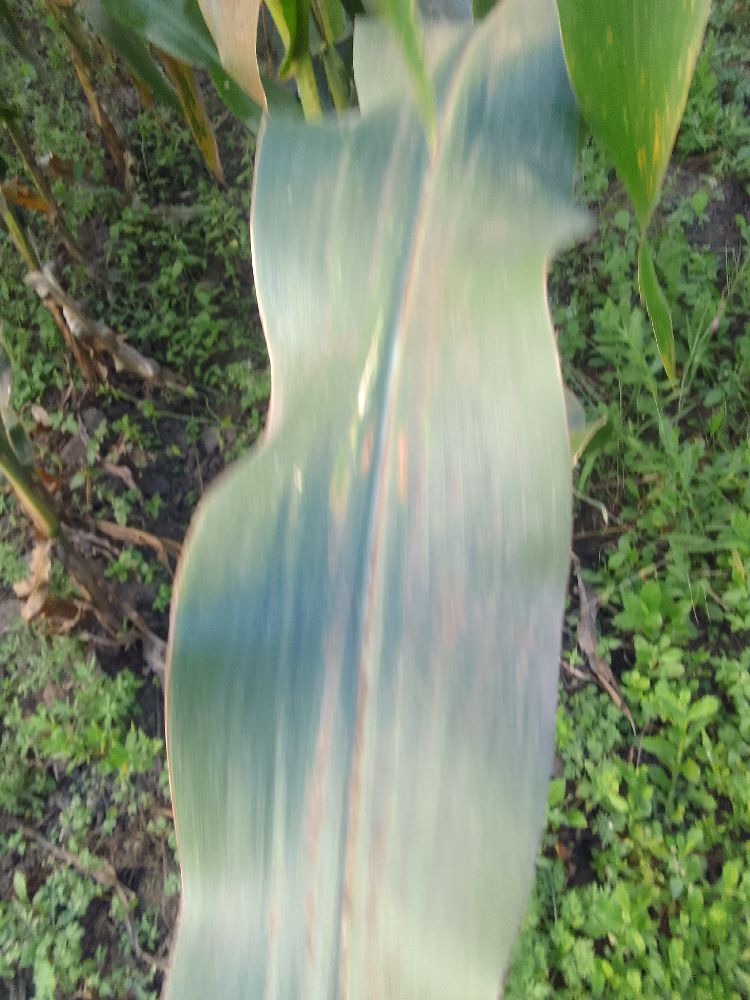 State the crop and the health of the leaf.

maize, healthy
